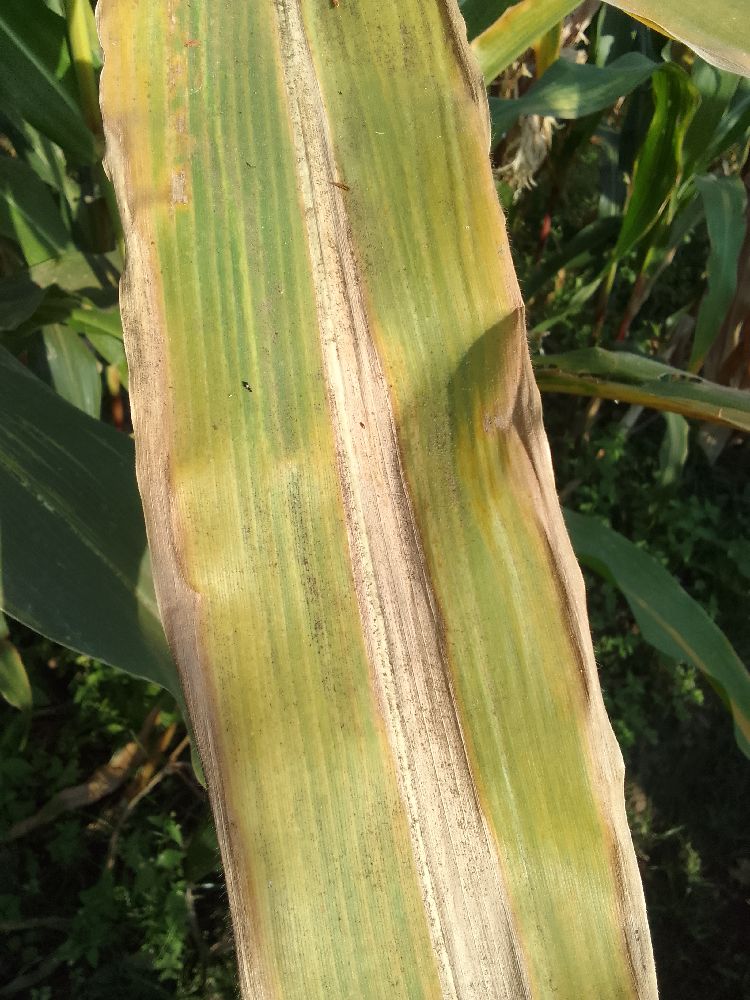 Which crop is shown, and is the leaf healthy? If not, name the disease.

maize, maize lethal necrosis
